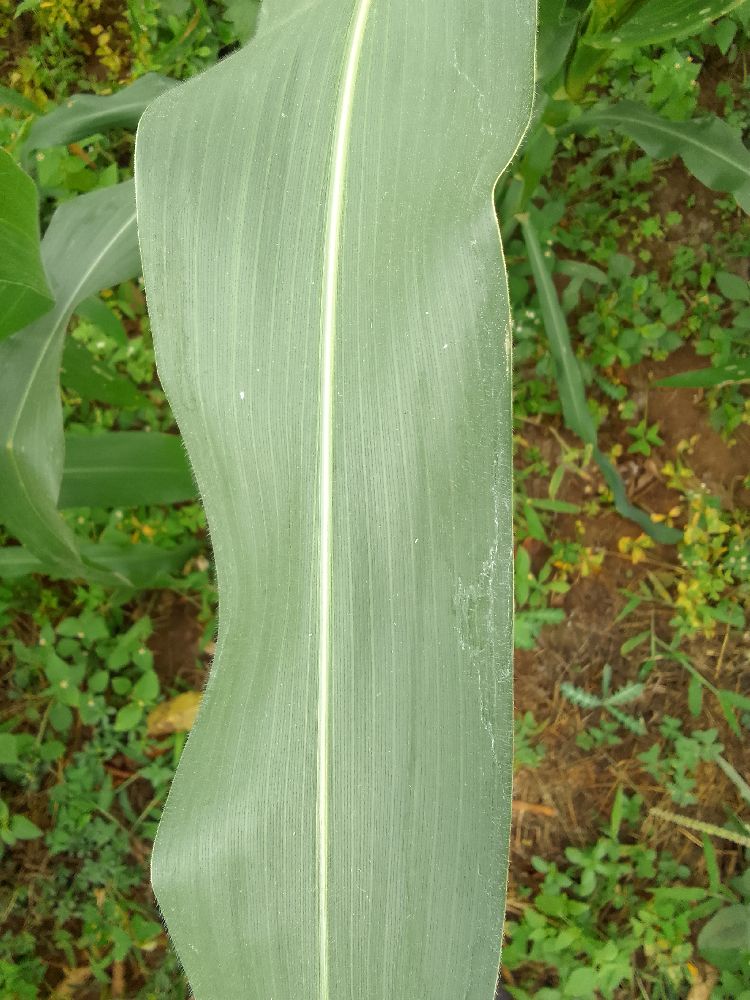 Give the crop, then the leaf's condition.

maize, healthy
